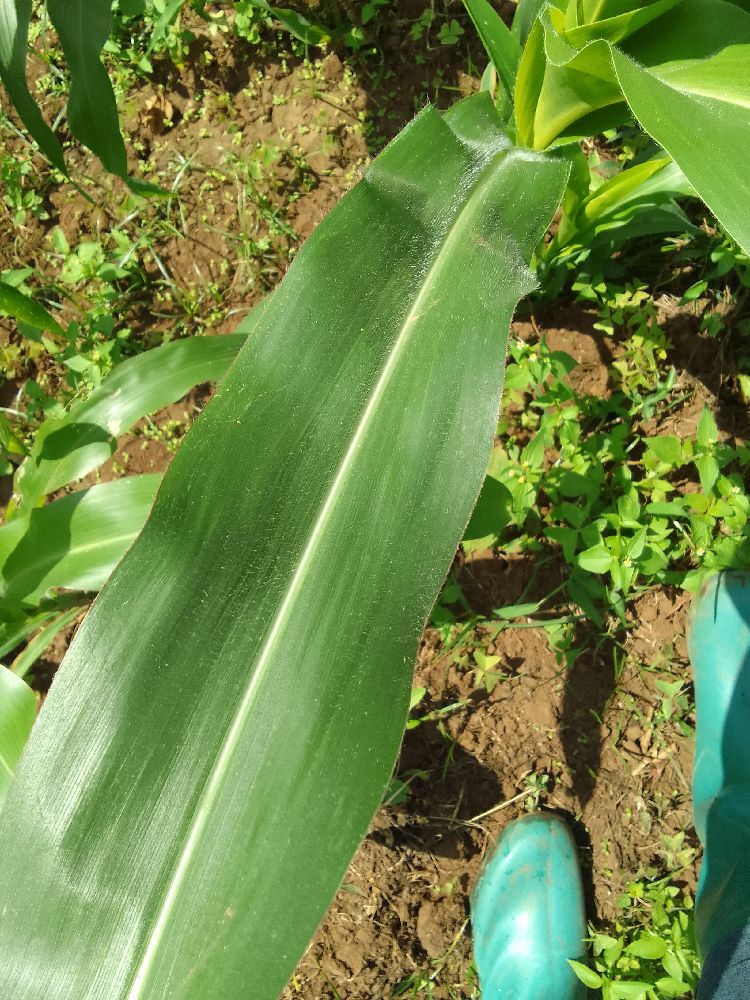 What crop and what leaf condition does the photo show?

maize, healthy
